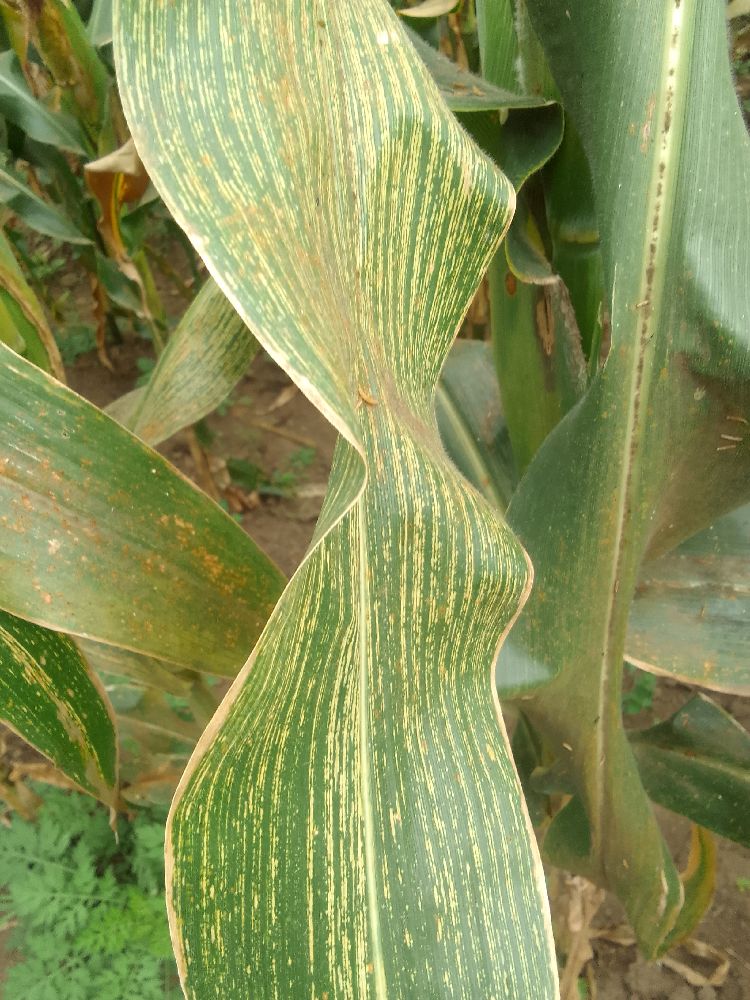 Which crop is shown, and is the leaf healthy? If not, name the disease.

maize, maize streak virus
